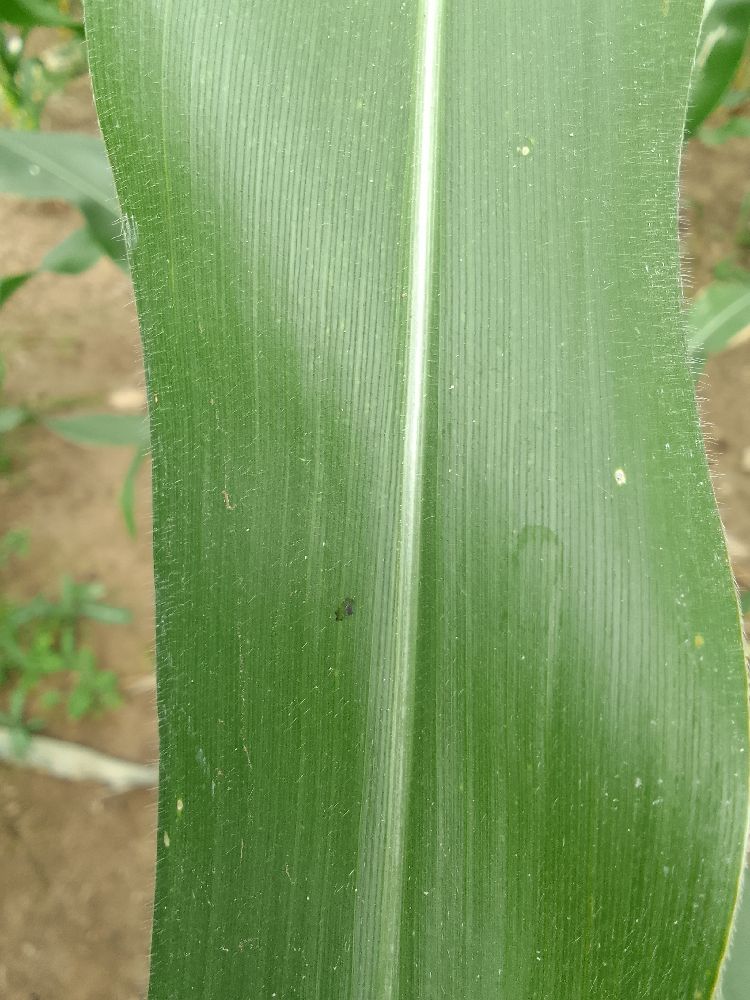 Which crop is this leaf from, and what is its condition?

maize, healthy
